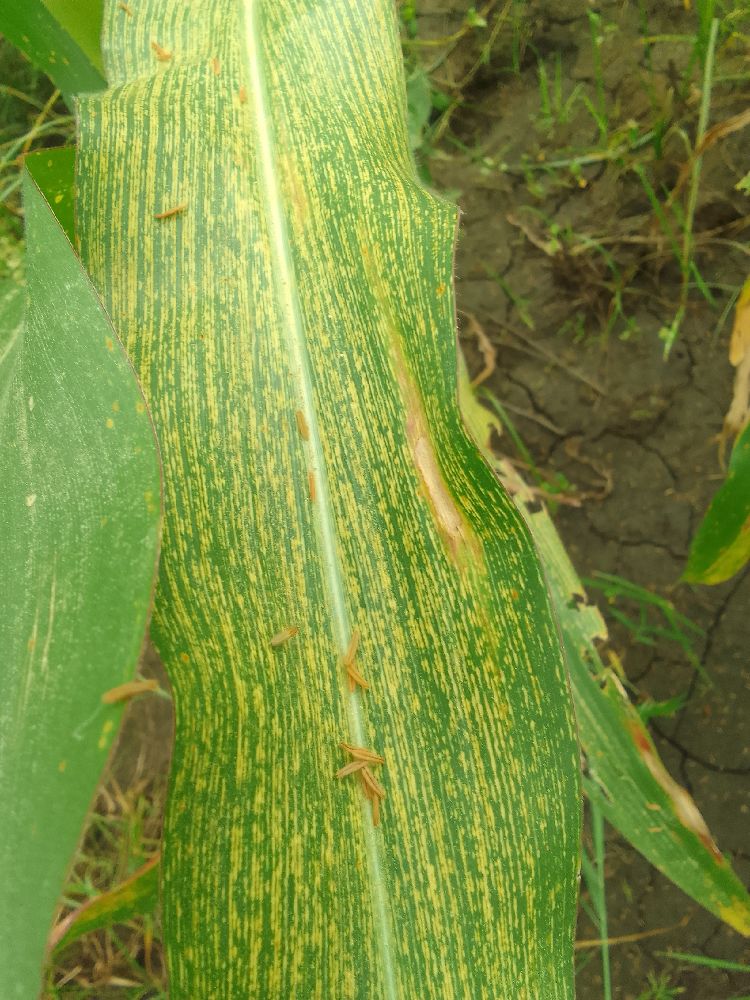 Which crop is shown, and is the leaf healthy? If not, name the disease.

maize, maize streak virus
